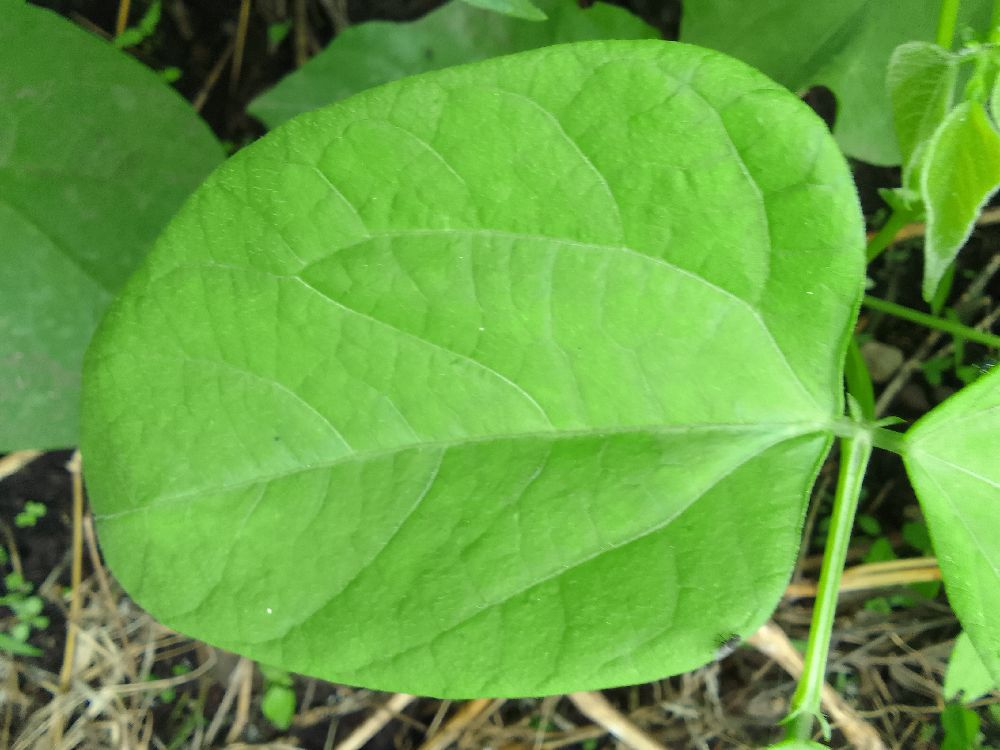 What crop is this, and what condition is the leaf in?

common bean, healthy
